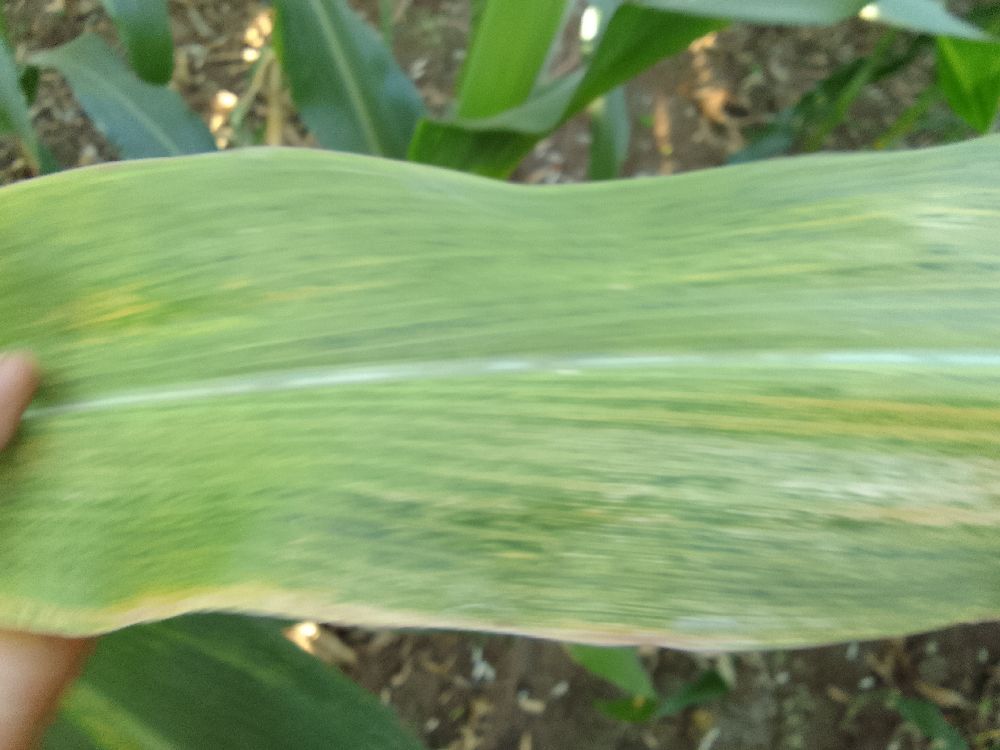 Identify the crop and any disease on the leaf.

maize, maize lethal necrosis
